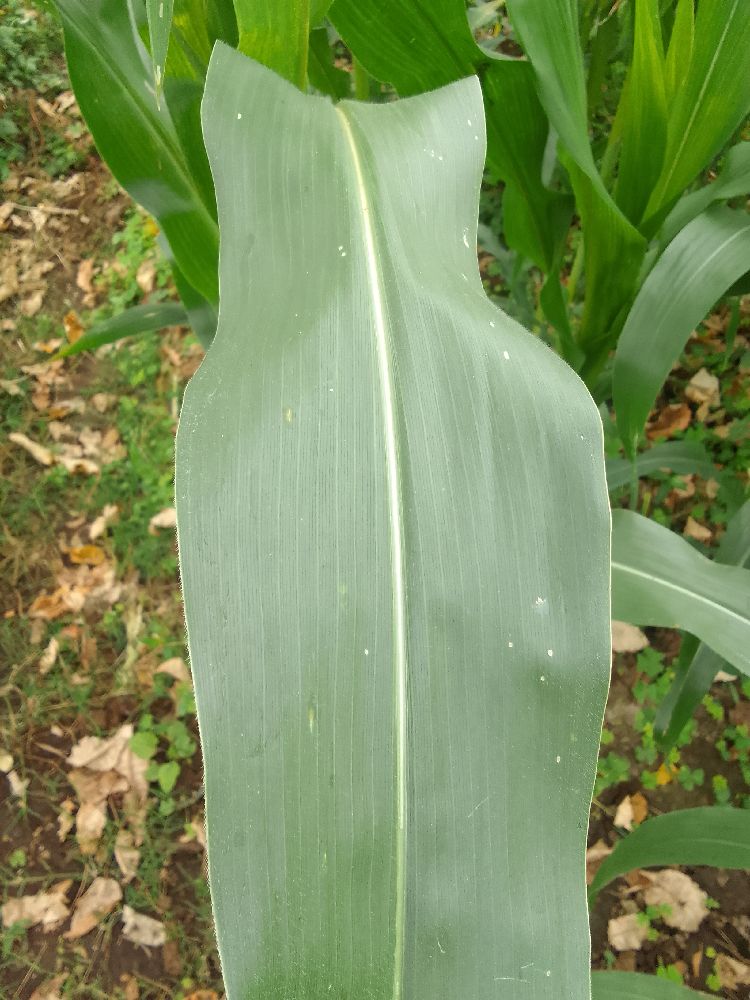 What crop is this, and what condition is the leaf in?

maize, healthy
